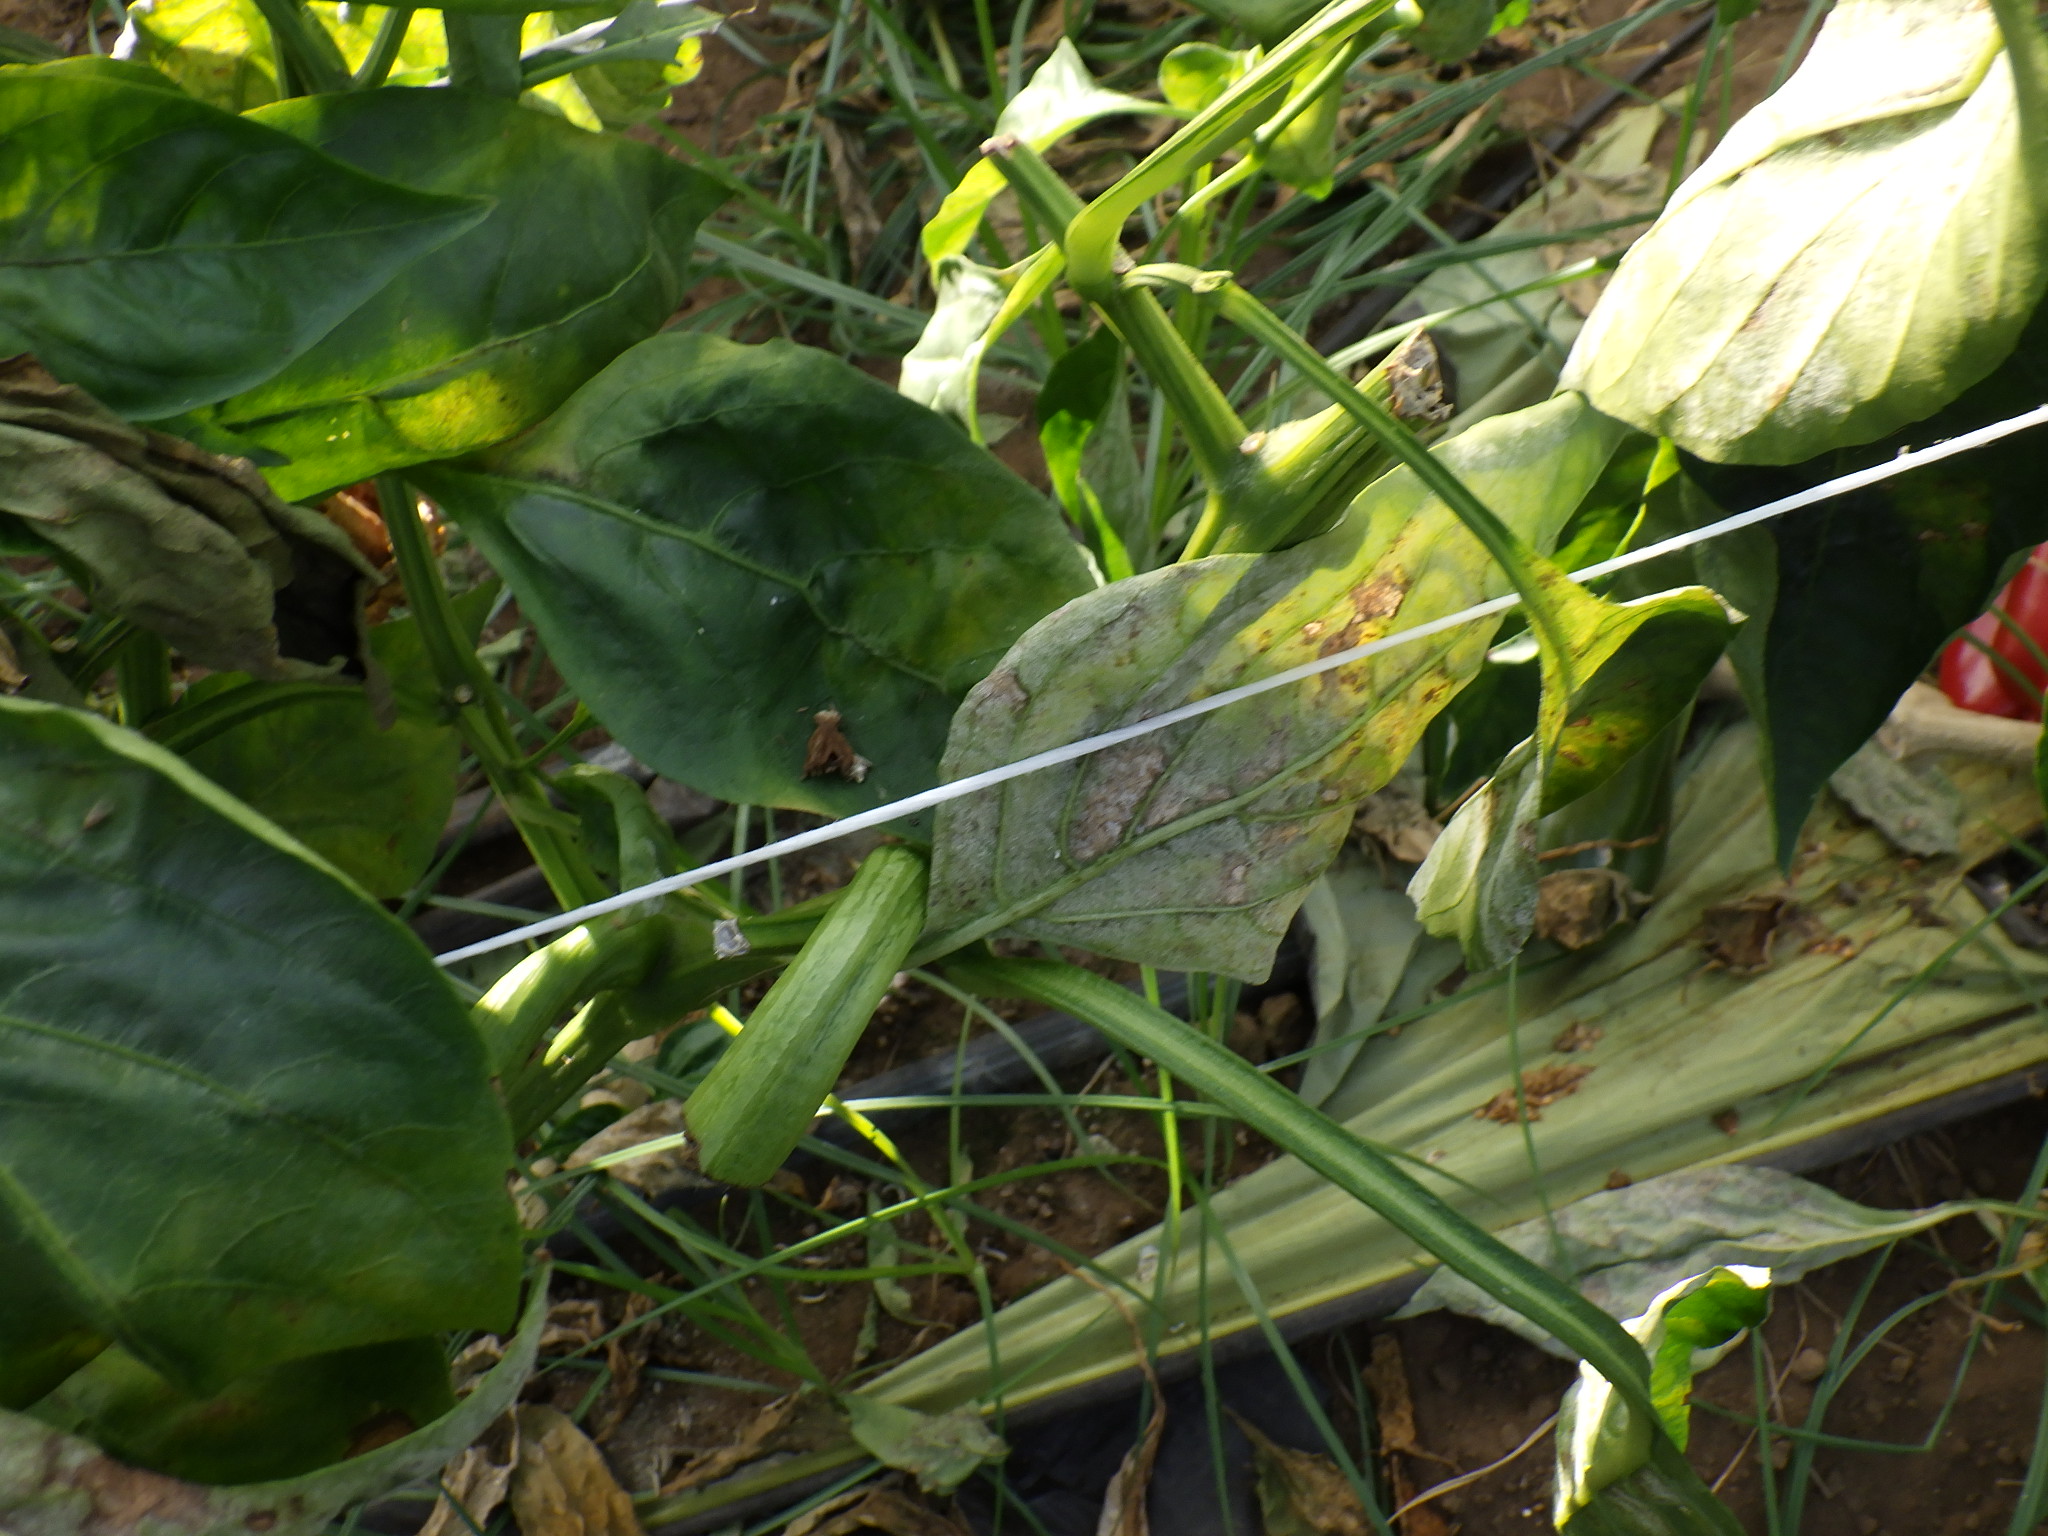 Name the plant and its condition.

bell pepper, downy mildew, powdery mildew
